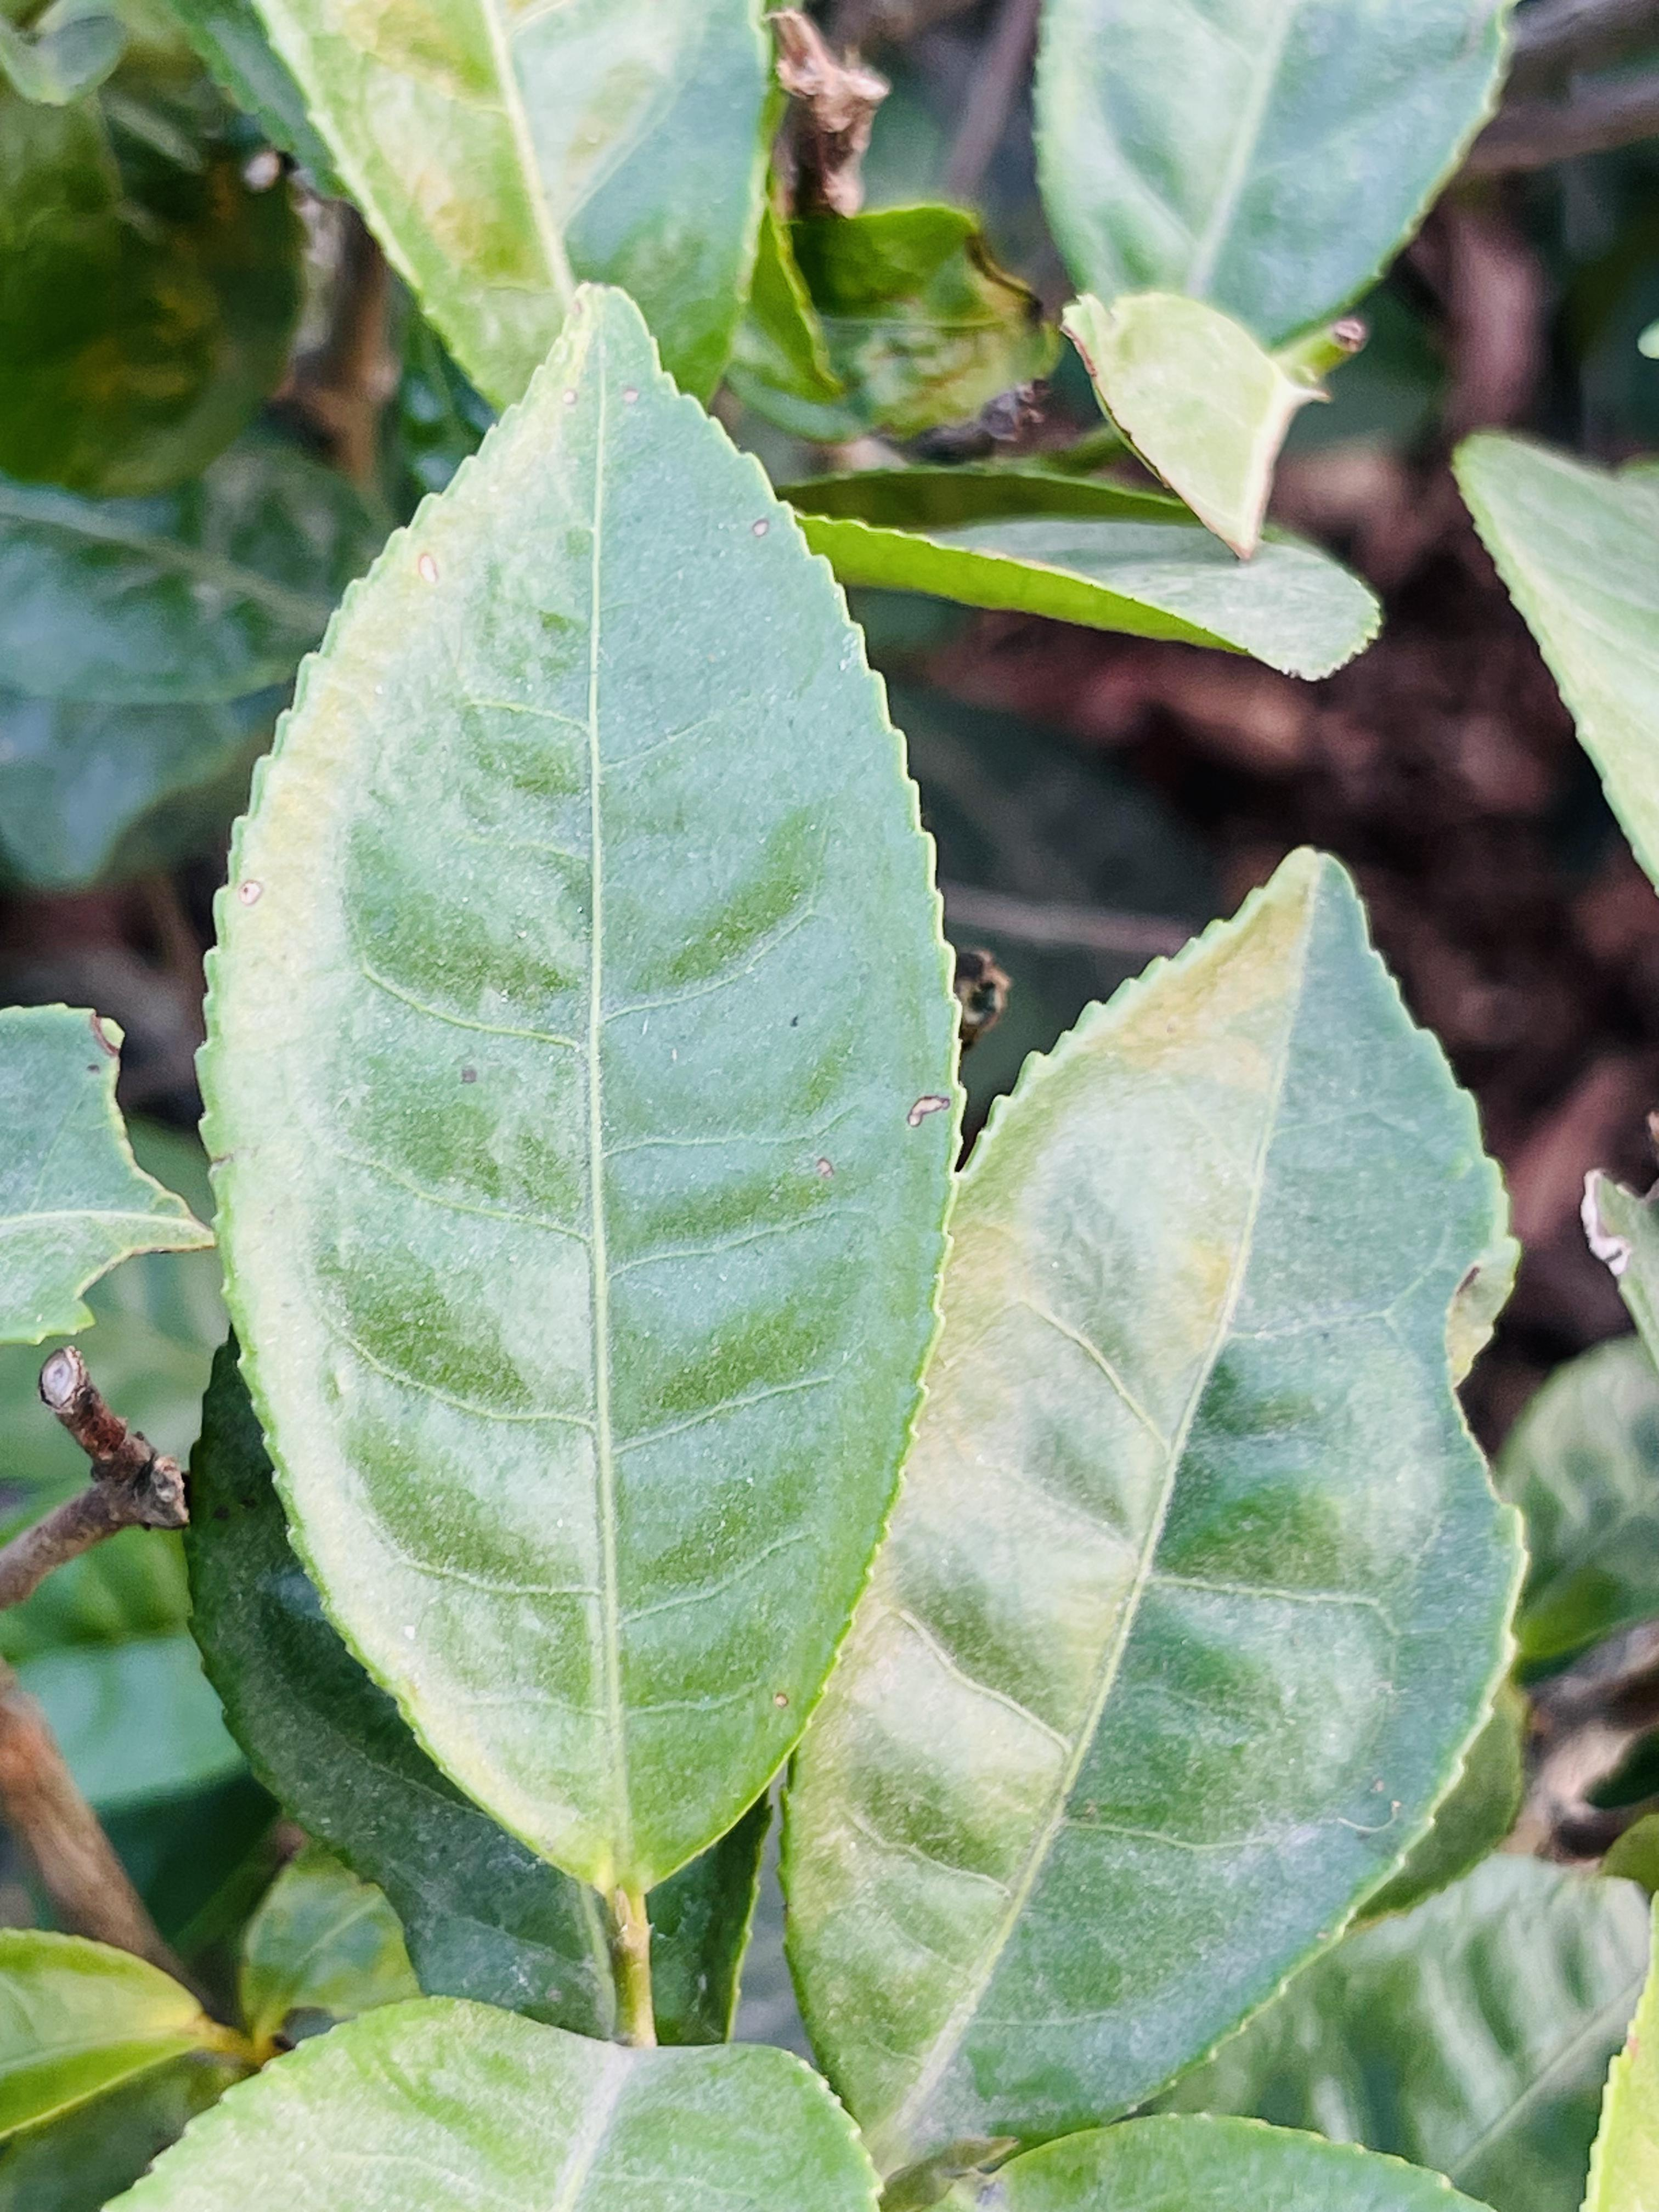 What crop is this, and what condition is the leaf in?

tea, healthy leaf
